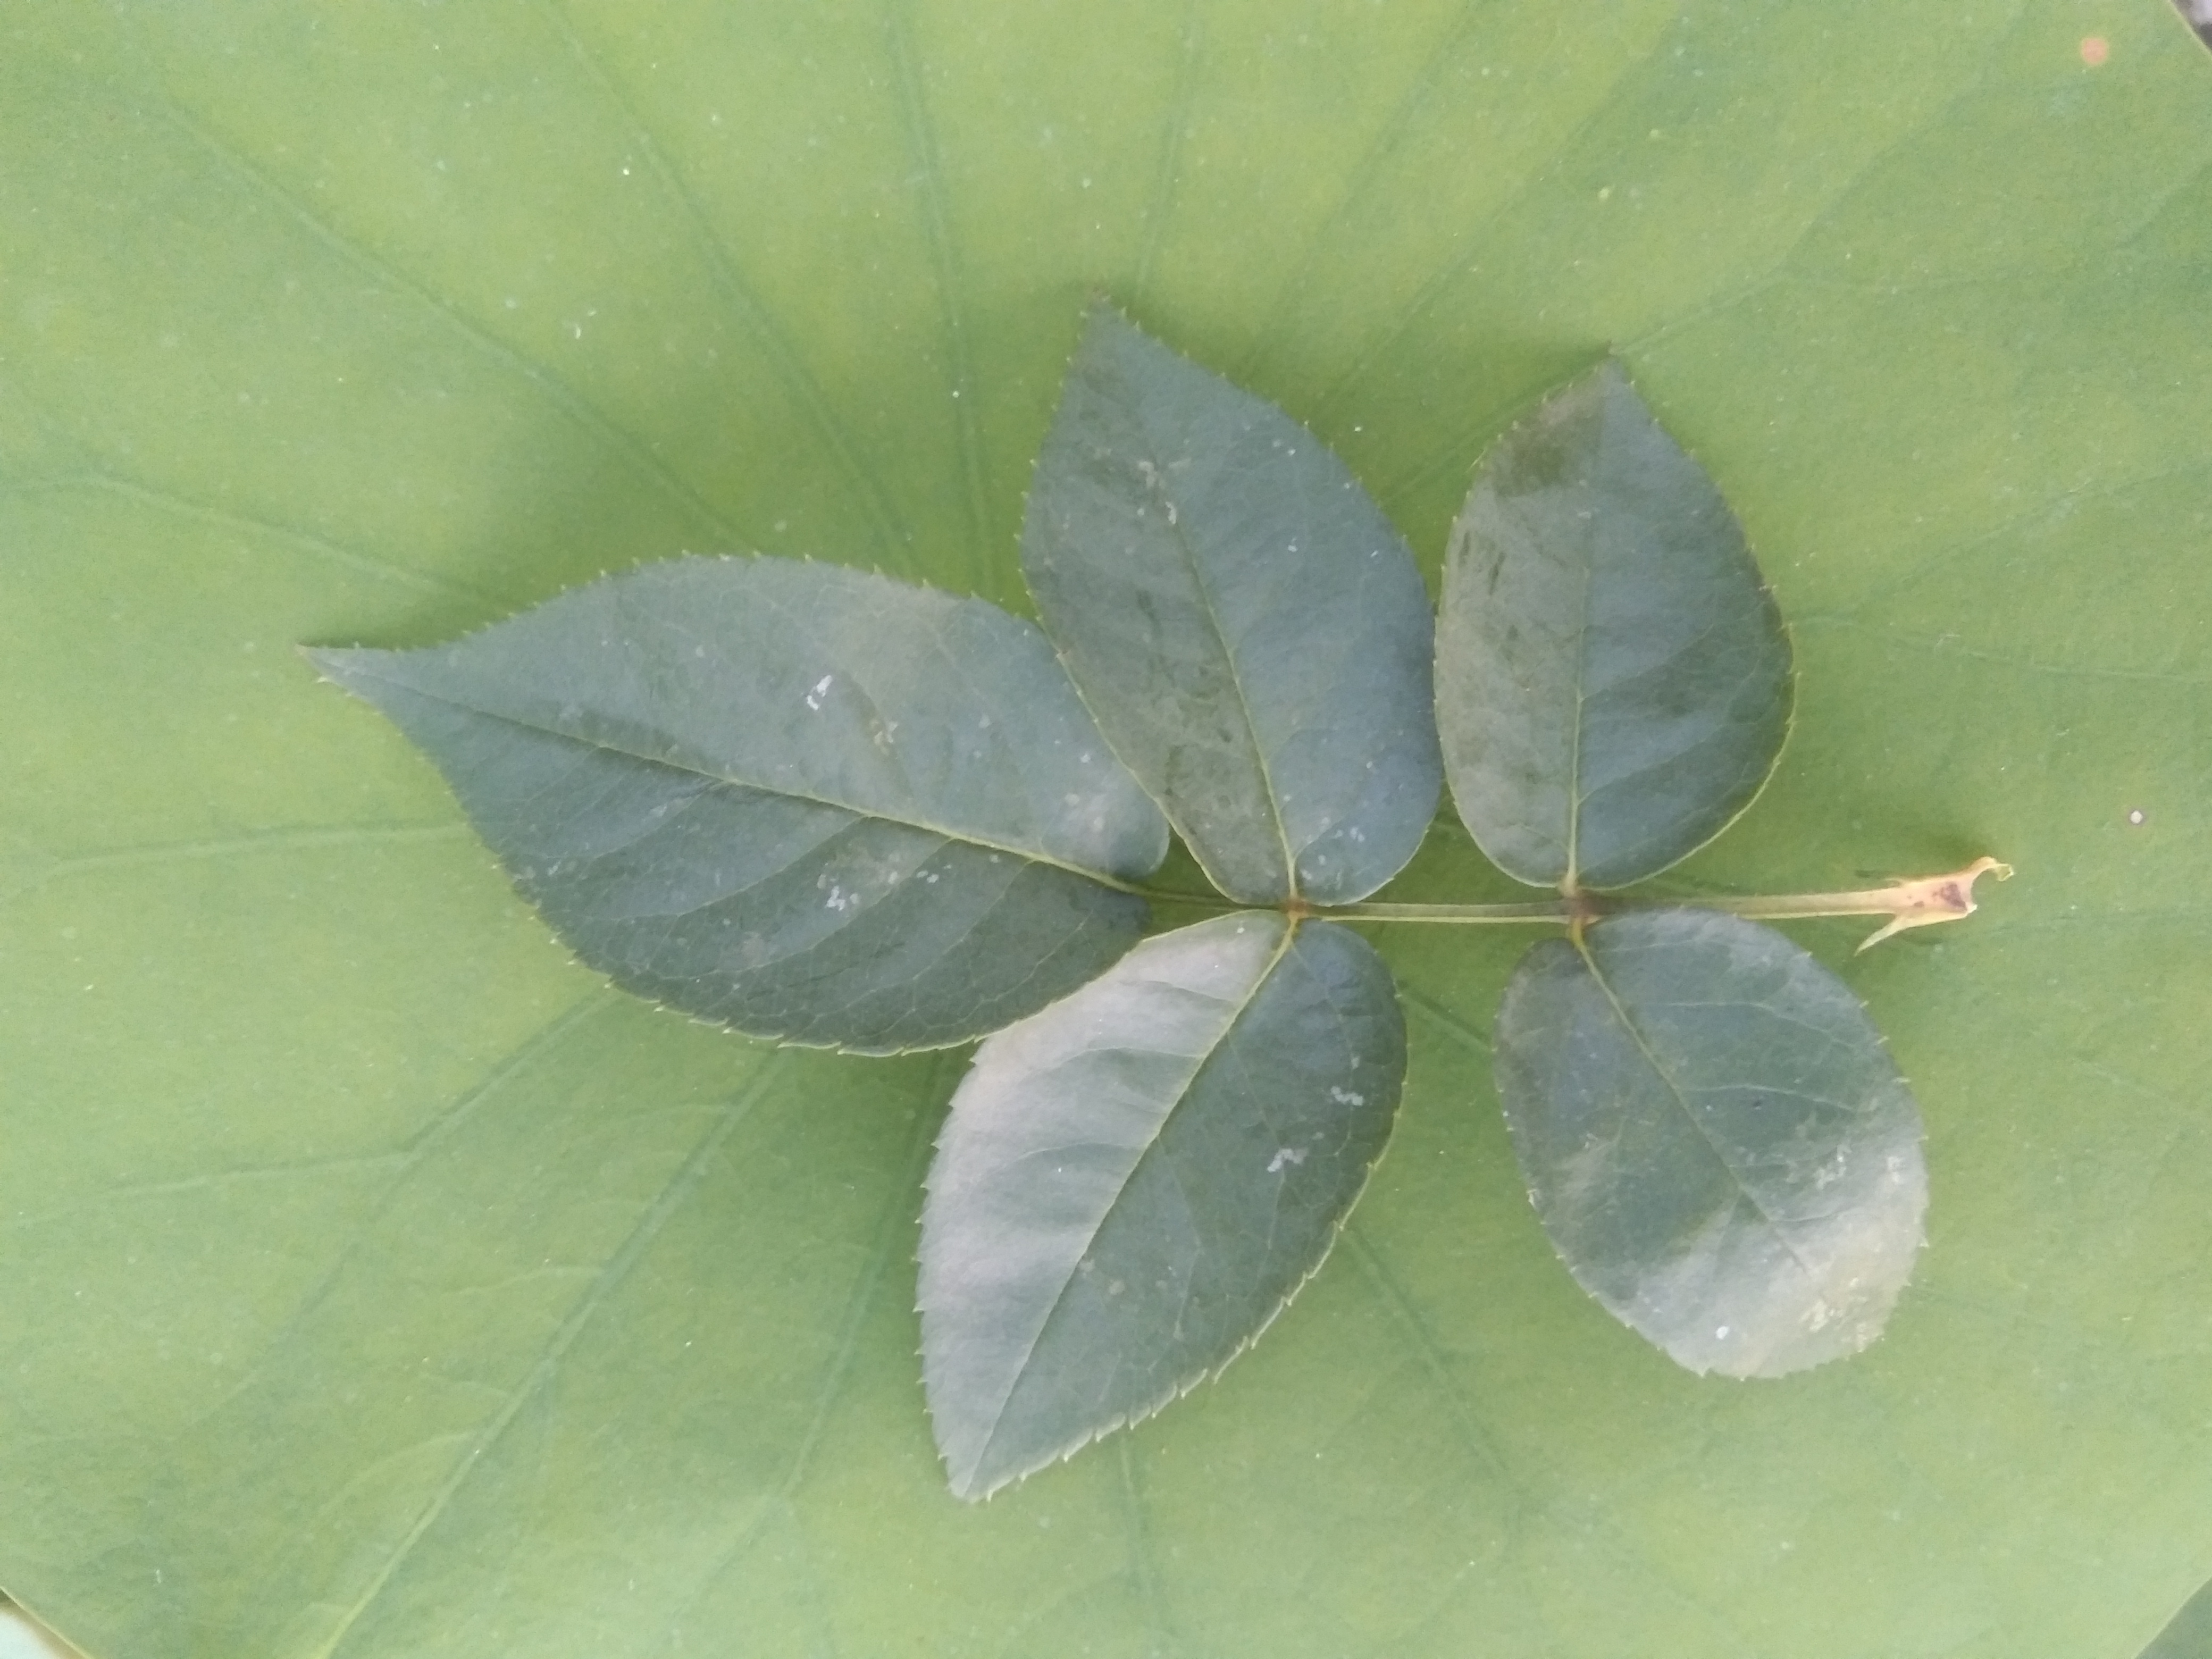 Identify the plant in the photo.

rose
